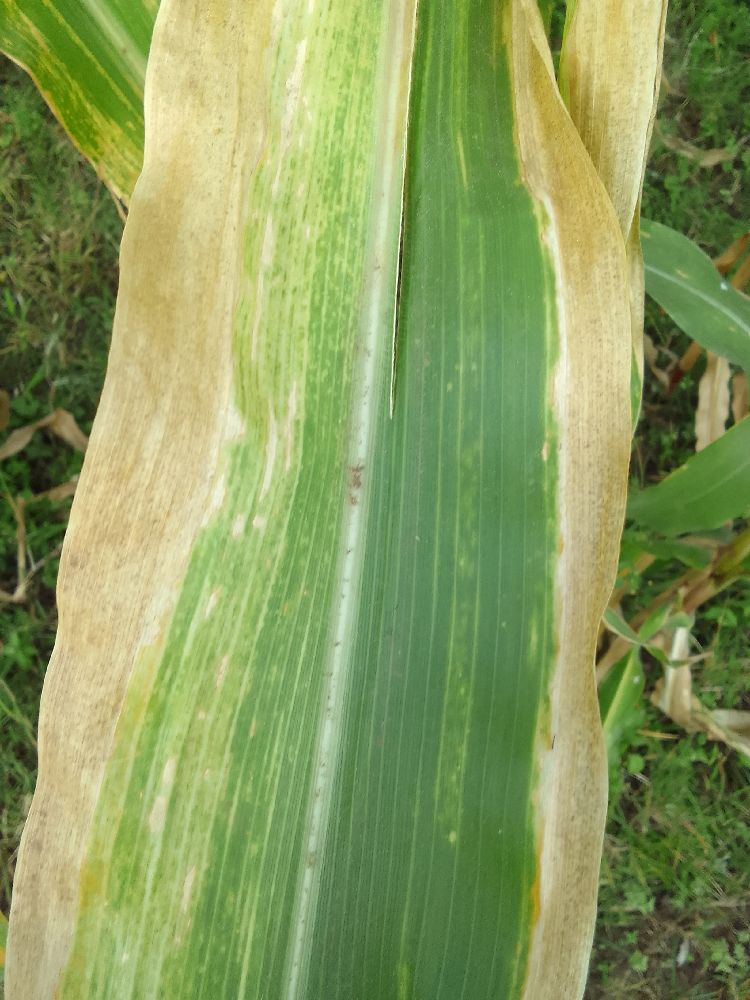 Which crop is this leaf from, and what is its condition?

maize, maize lethal necrosis
